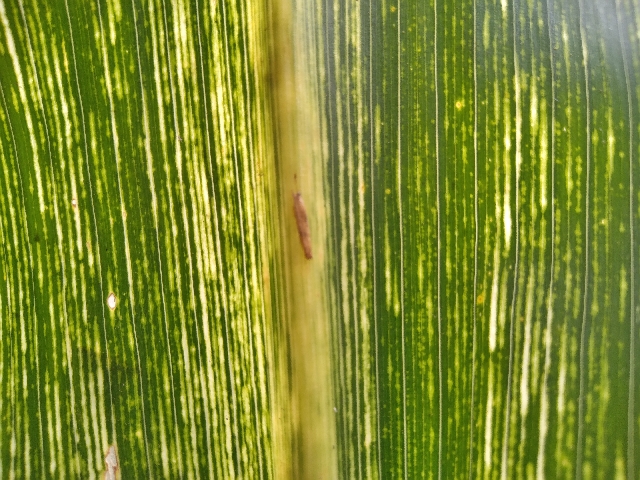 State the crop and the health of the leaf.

maize, maize streak virus
